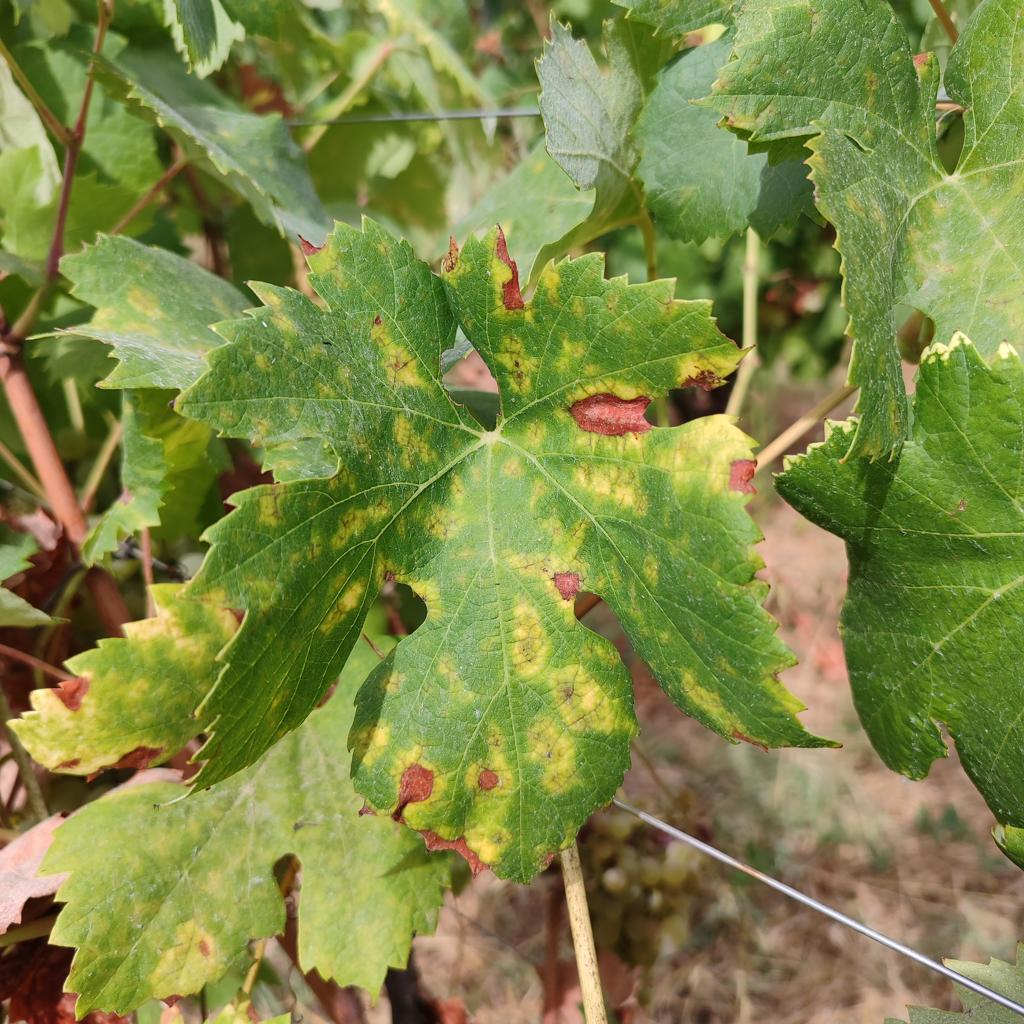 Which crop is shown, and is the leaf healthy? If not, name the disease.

grapevine, esca complex
